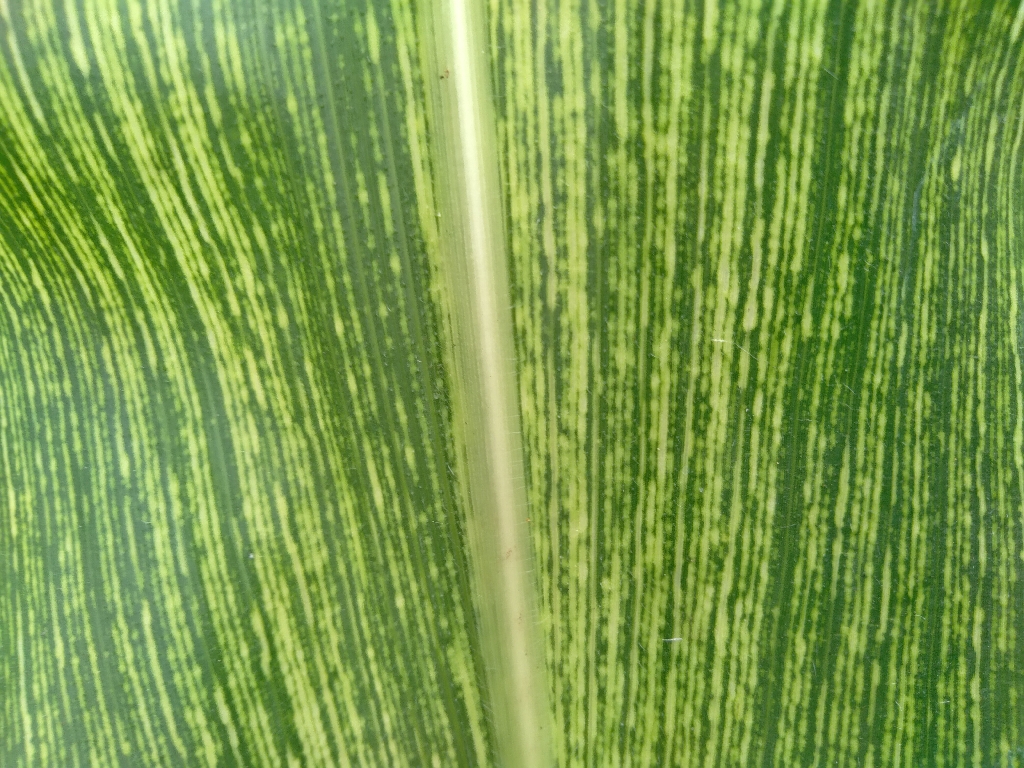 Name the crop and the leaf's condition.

maize, maize streak virus
